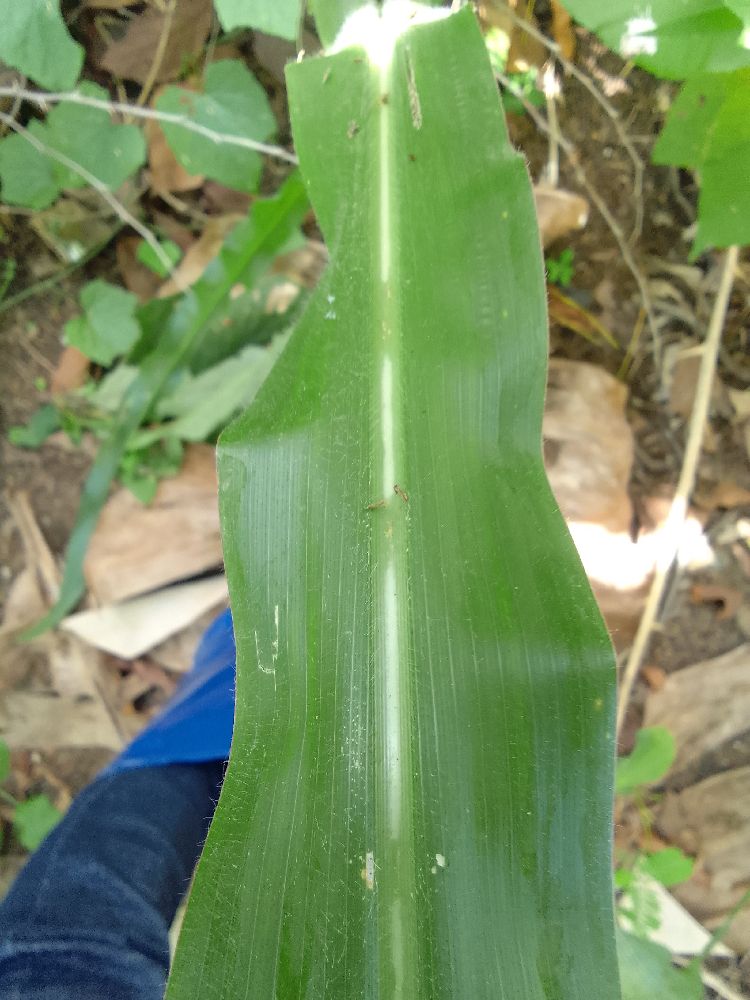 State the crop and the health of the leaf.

maize, healthy
